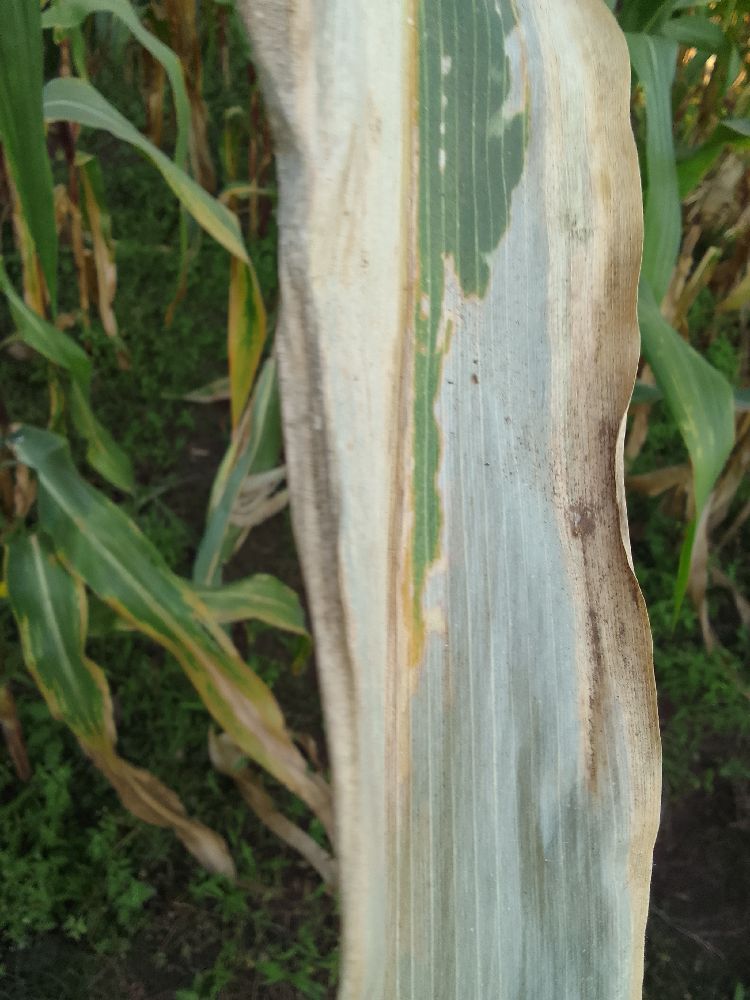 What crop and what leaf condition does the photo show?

maize, maize lethal necrosis
